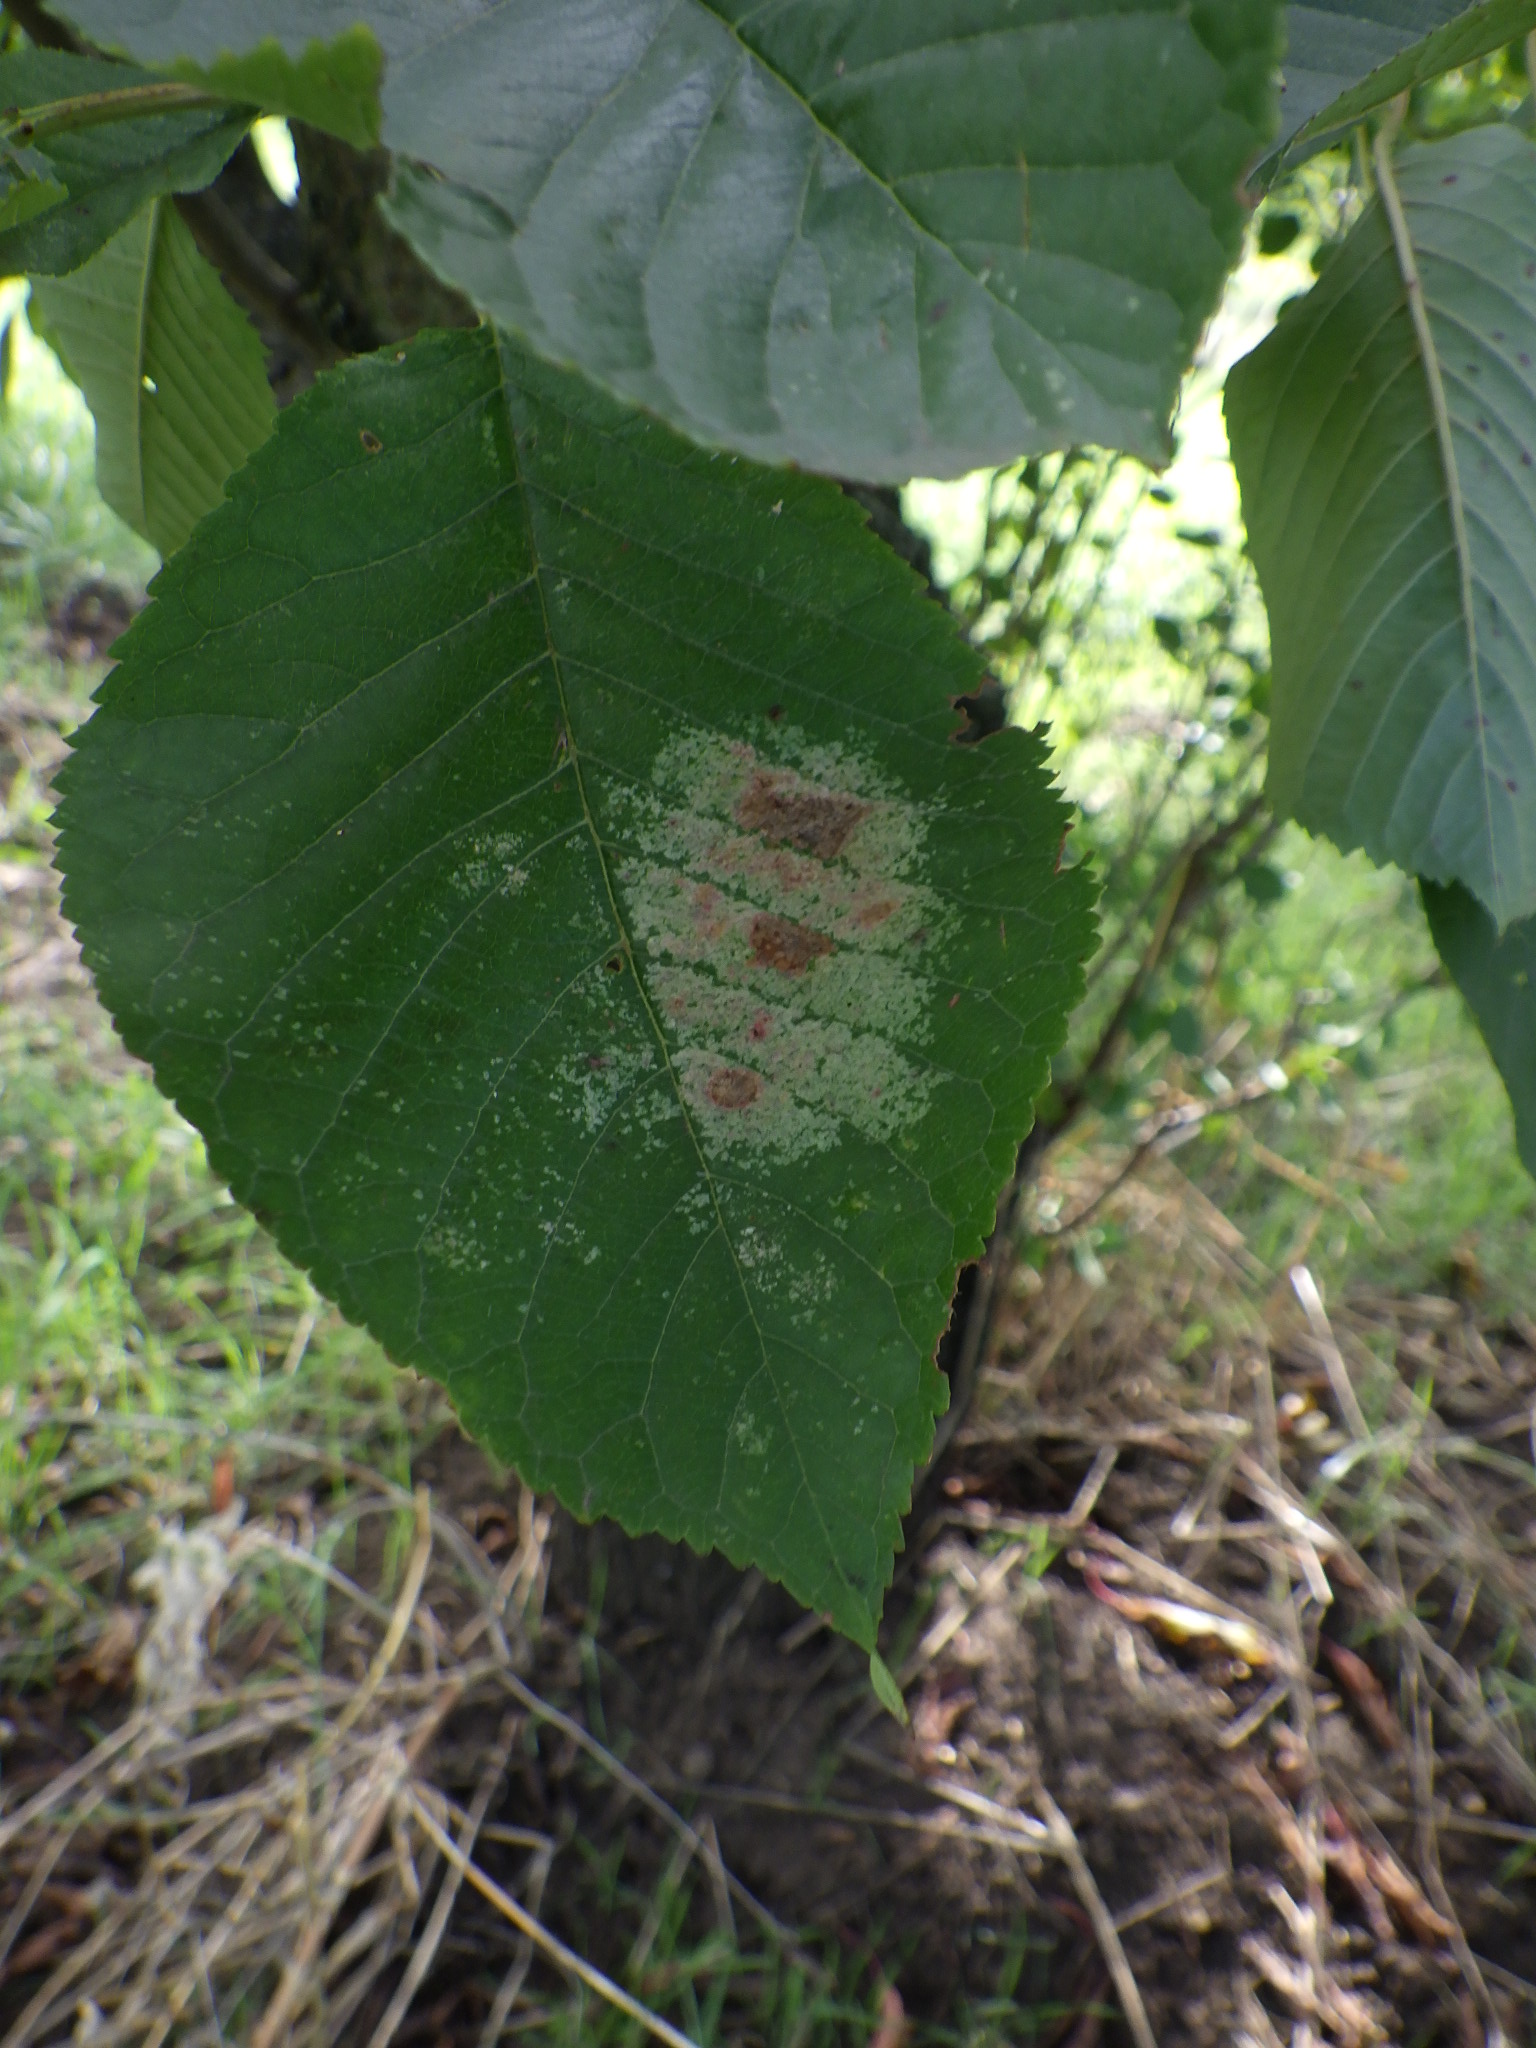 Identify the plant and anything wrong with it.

cherry, leaf spot, mites
